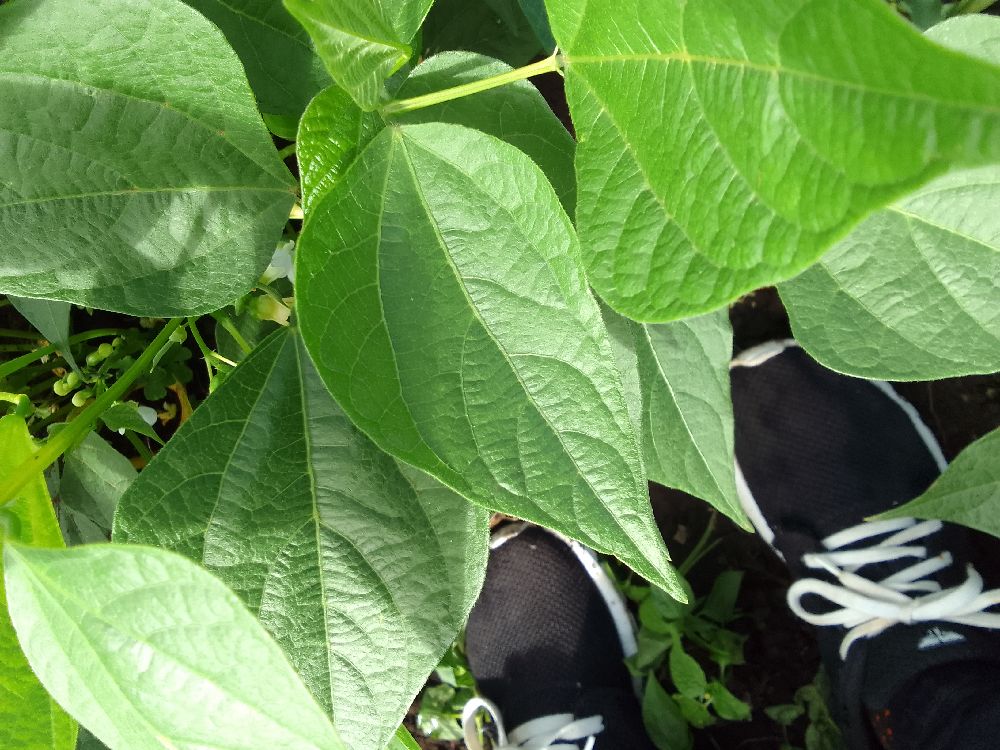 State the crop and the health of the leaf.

common bean, healthy
